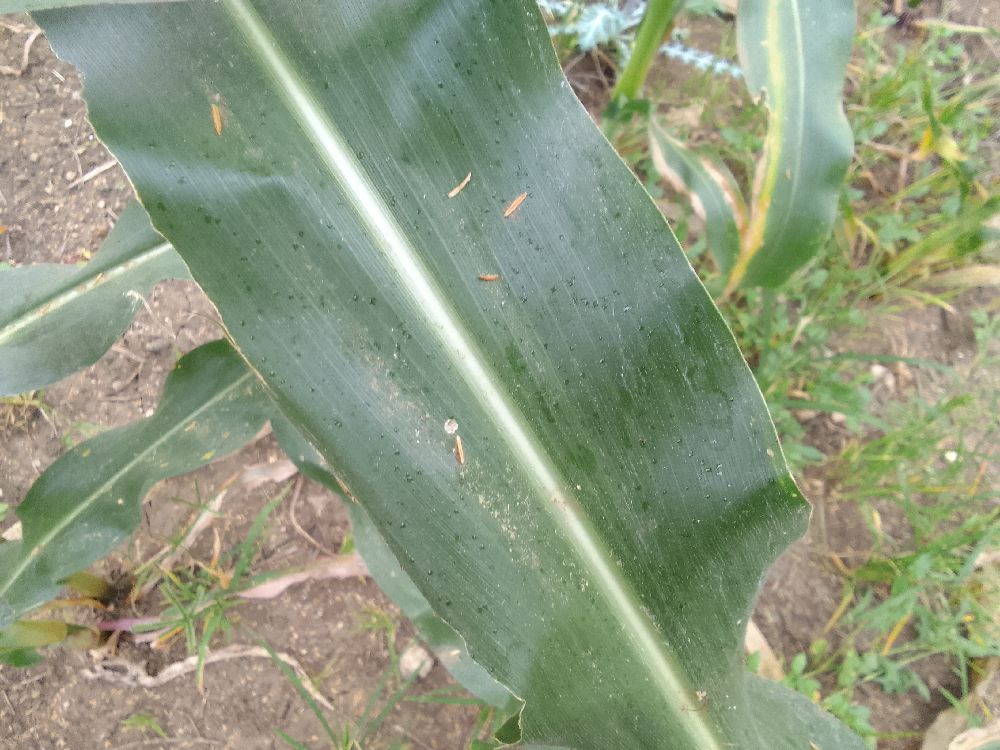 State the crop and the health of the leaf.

maize, healthy
